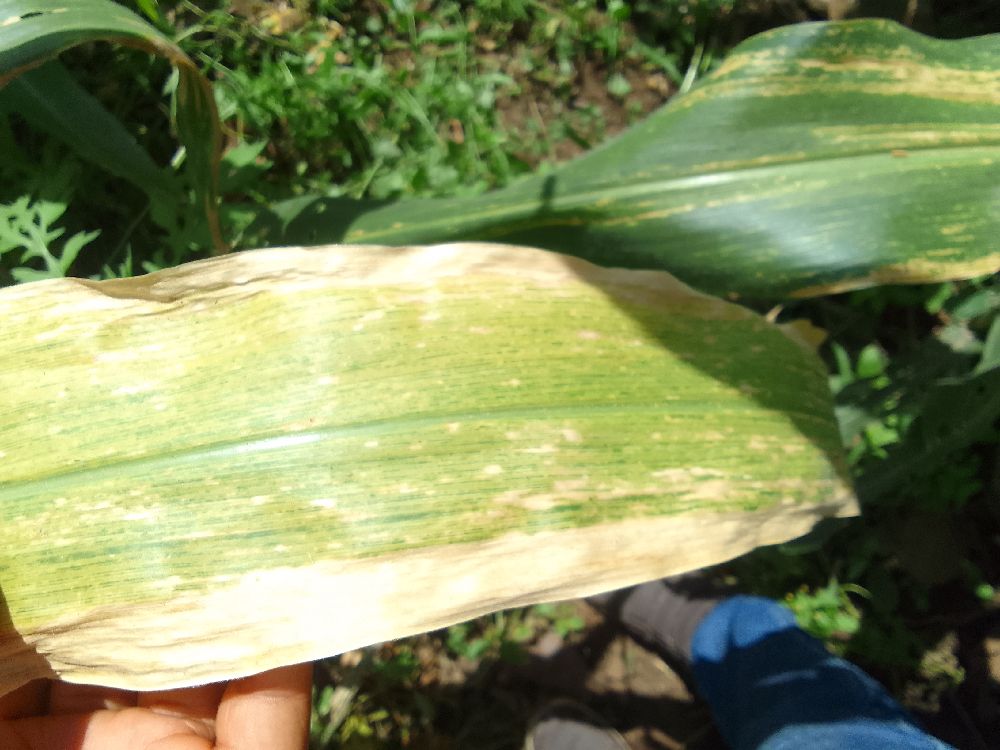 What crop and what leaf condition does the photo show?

maize, maize lethal necrosis
